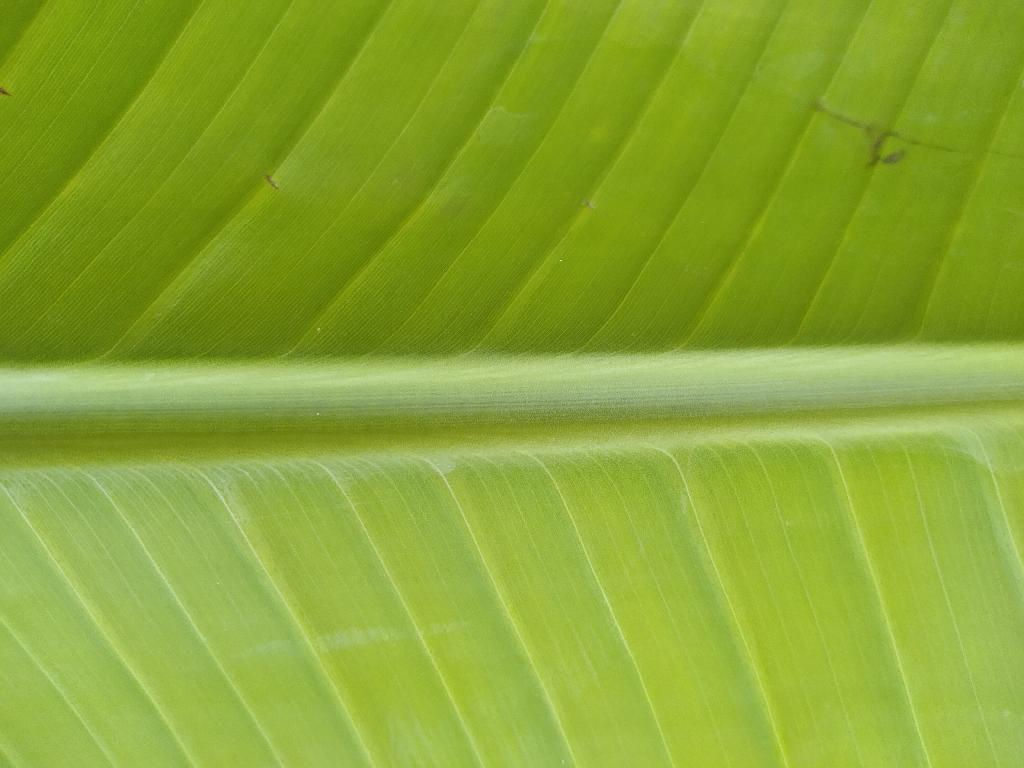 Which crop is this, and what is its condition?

banana, healthy
